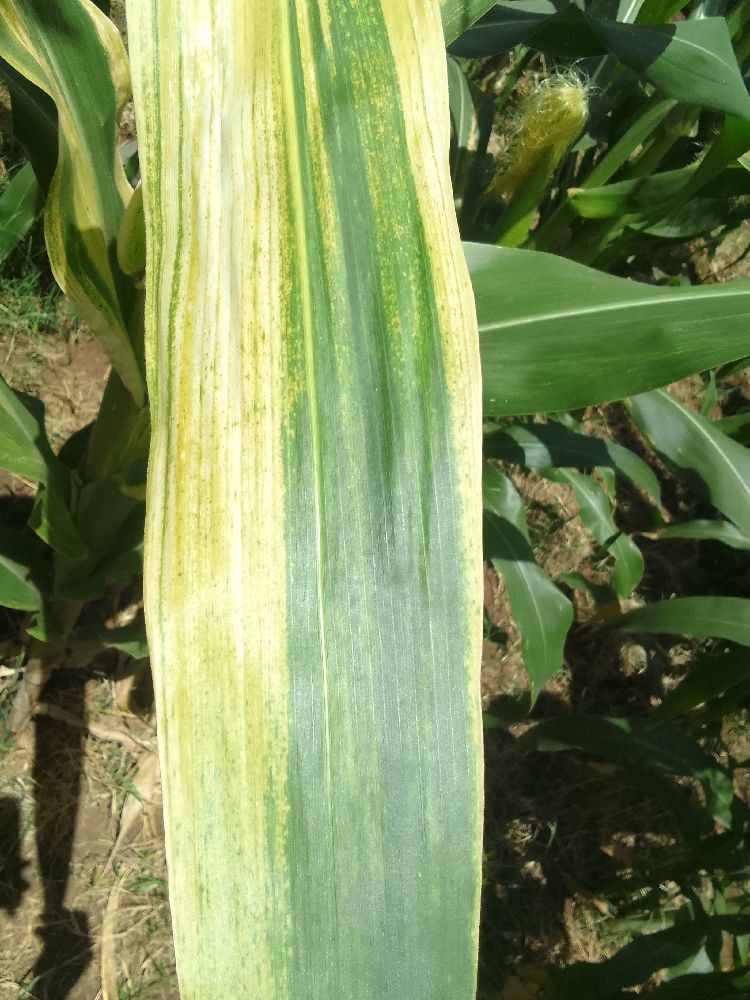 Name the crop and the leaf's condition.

maize, maize lethal necrosis
